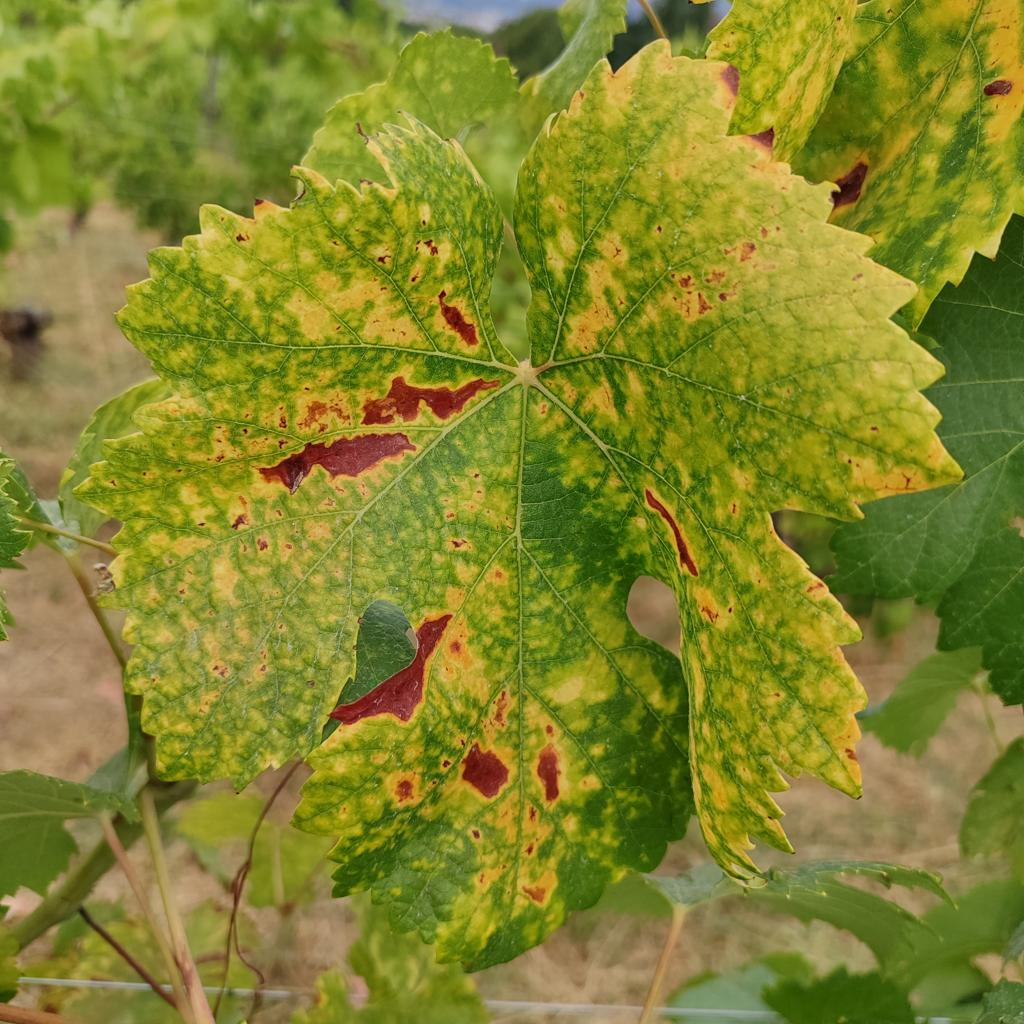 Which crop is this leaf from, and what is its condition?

grapevine, esca complex
